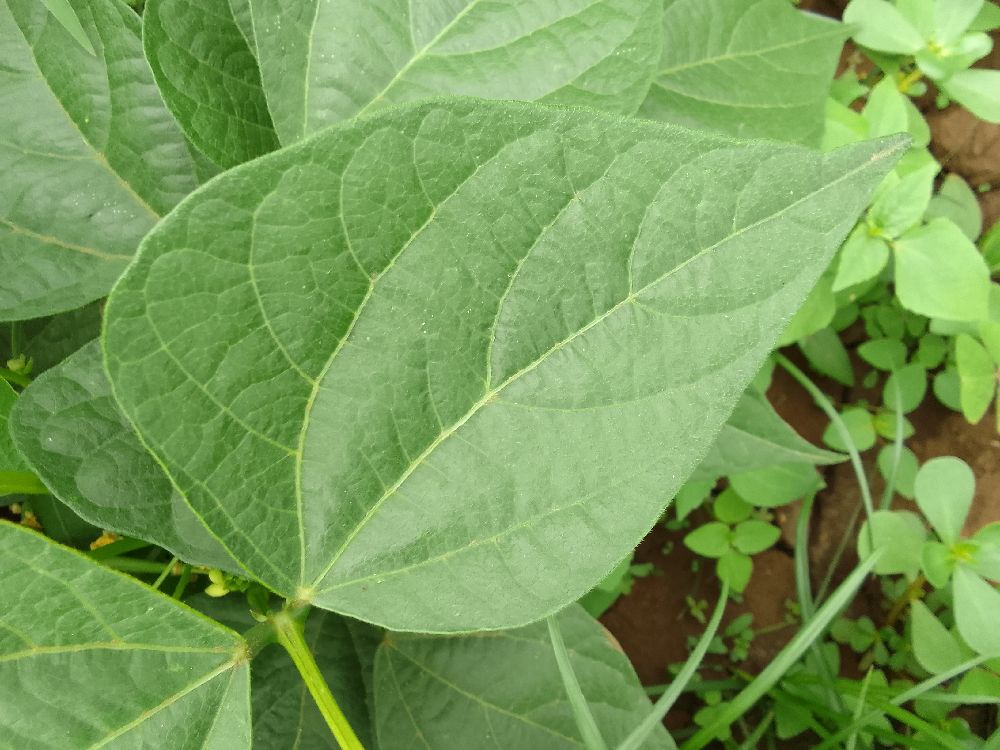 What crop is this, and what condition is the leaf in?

common bean, healthy
